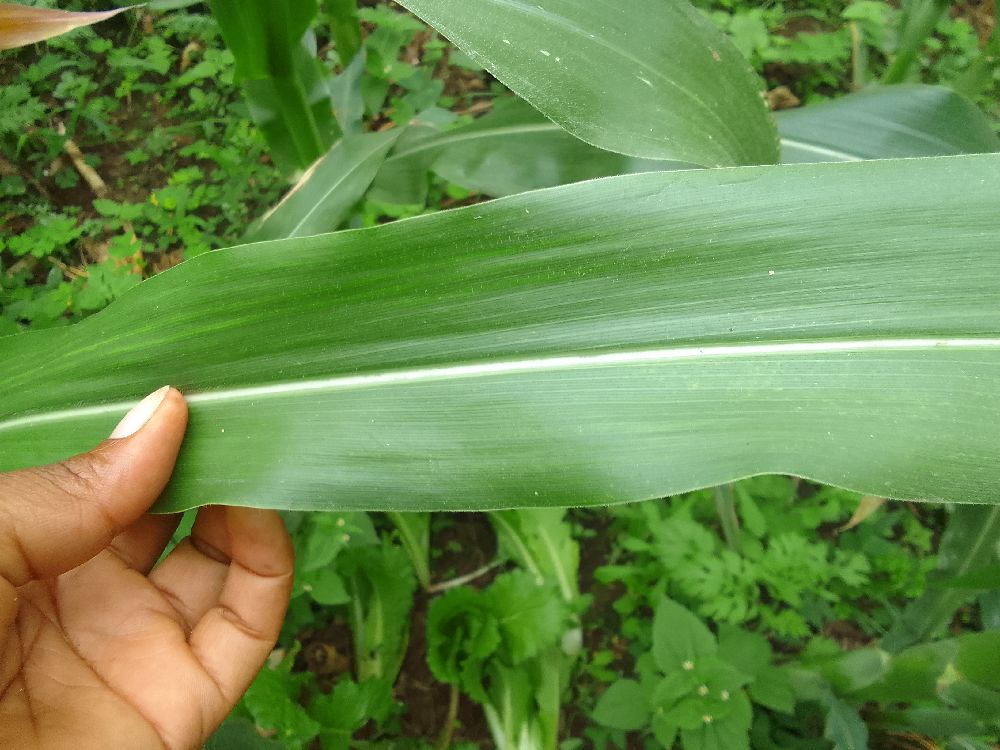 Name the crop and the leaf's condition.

maize, healthy
